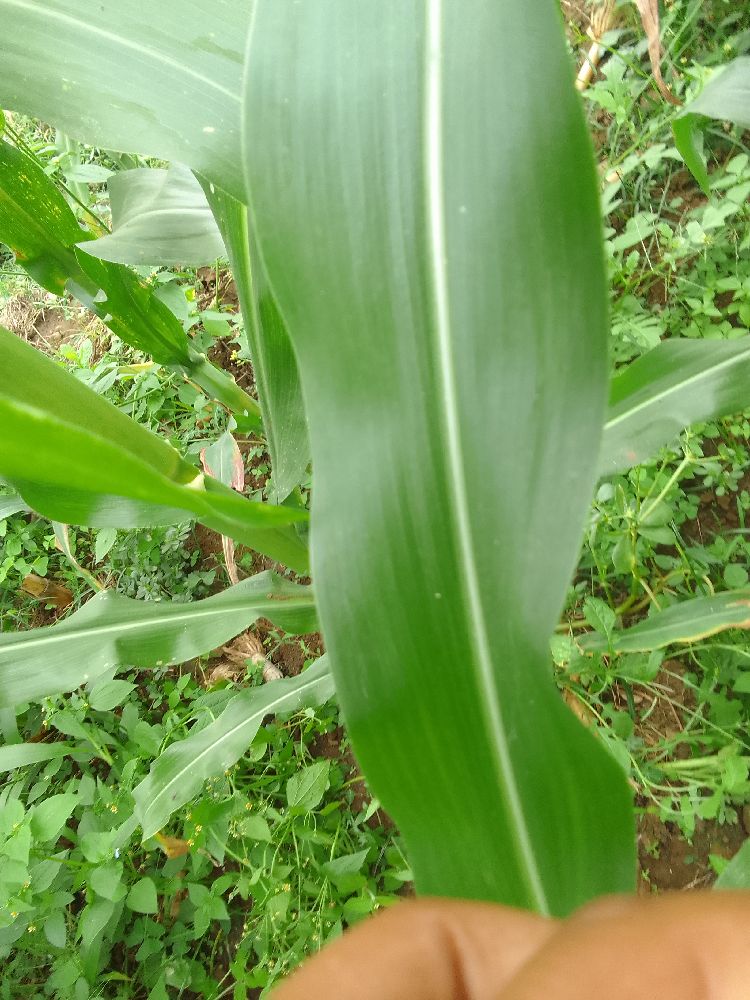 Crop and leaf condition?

maize, healthy
